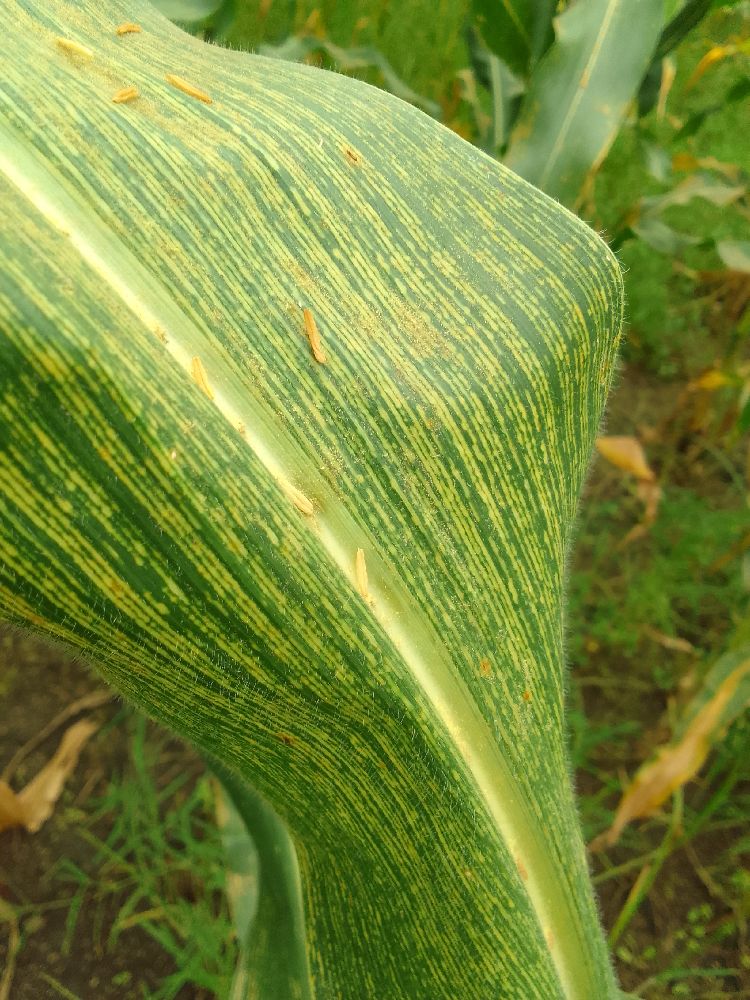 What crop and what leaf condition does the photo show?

maize, maize streak virus
